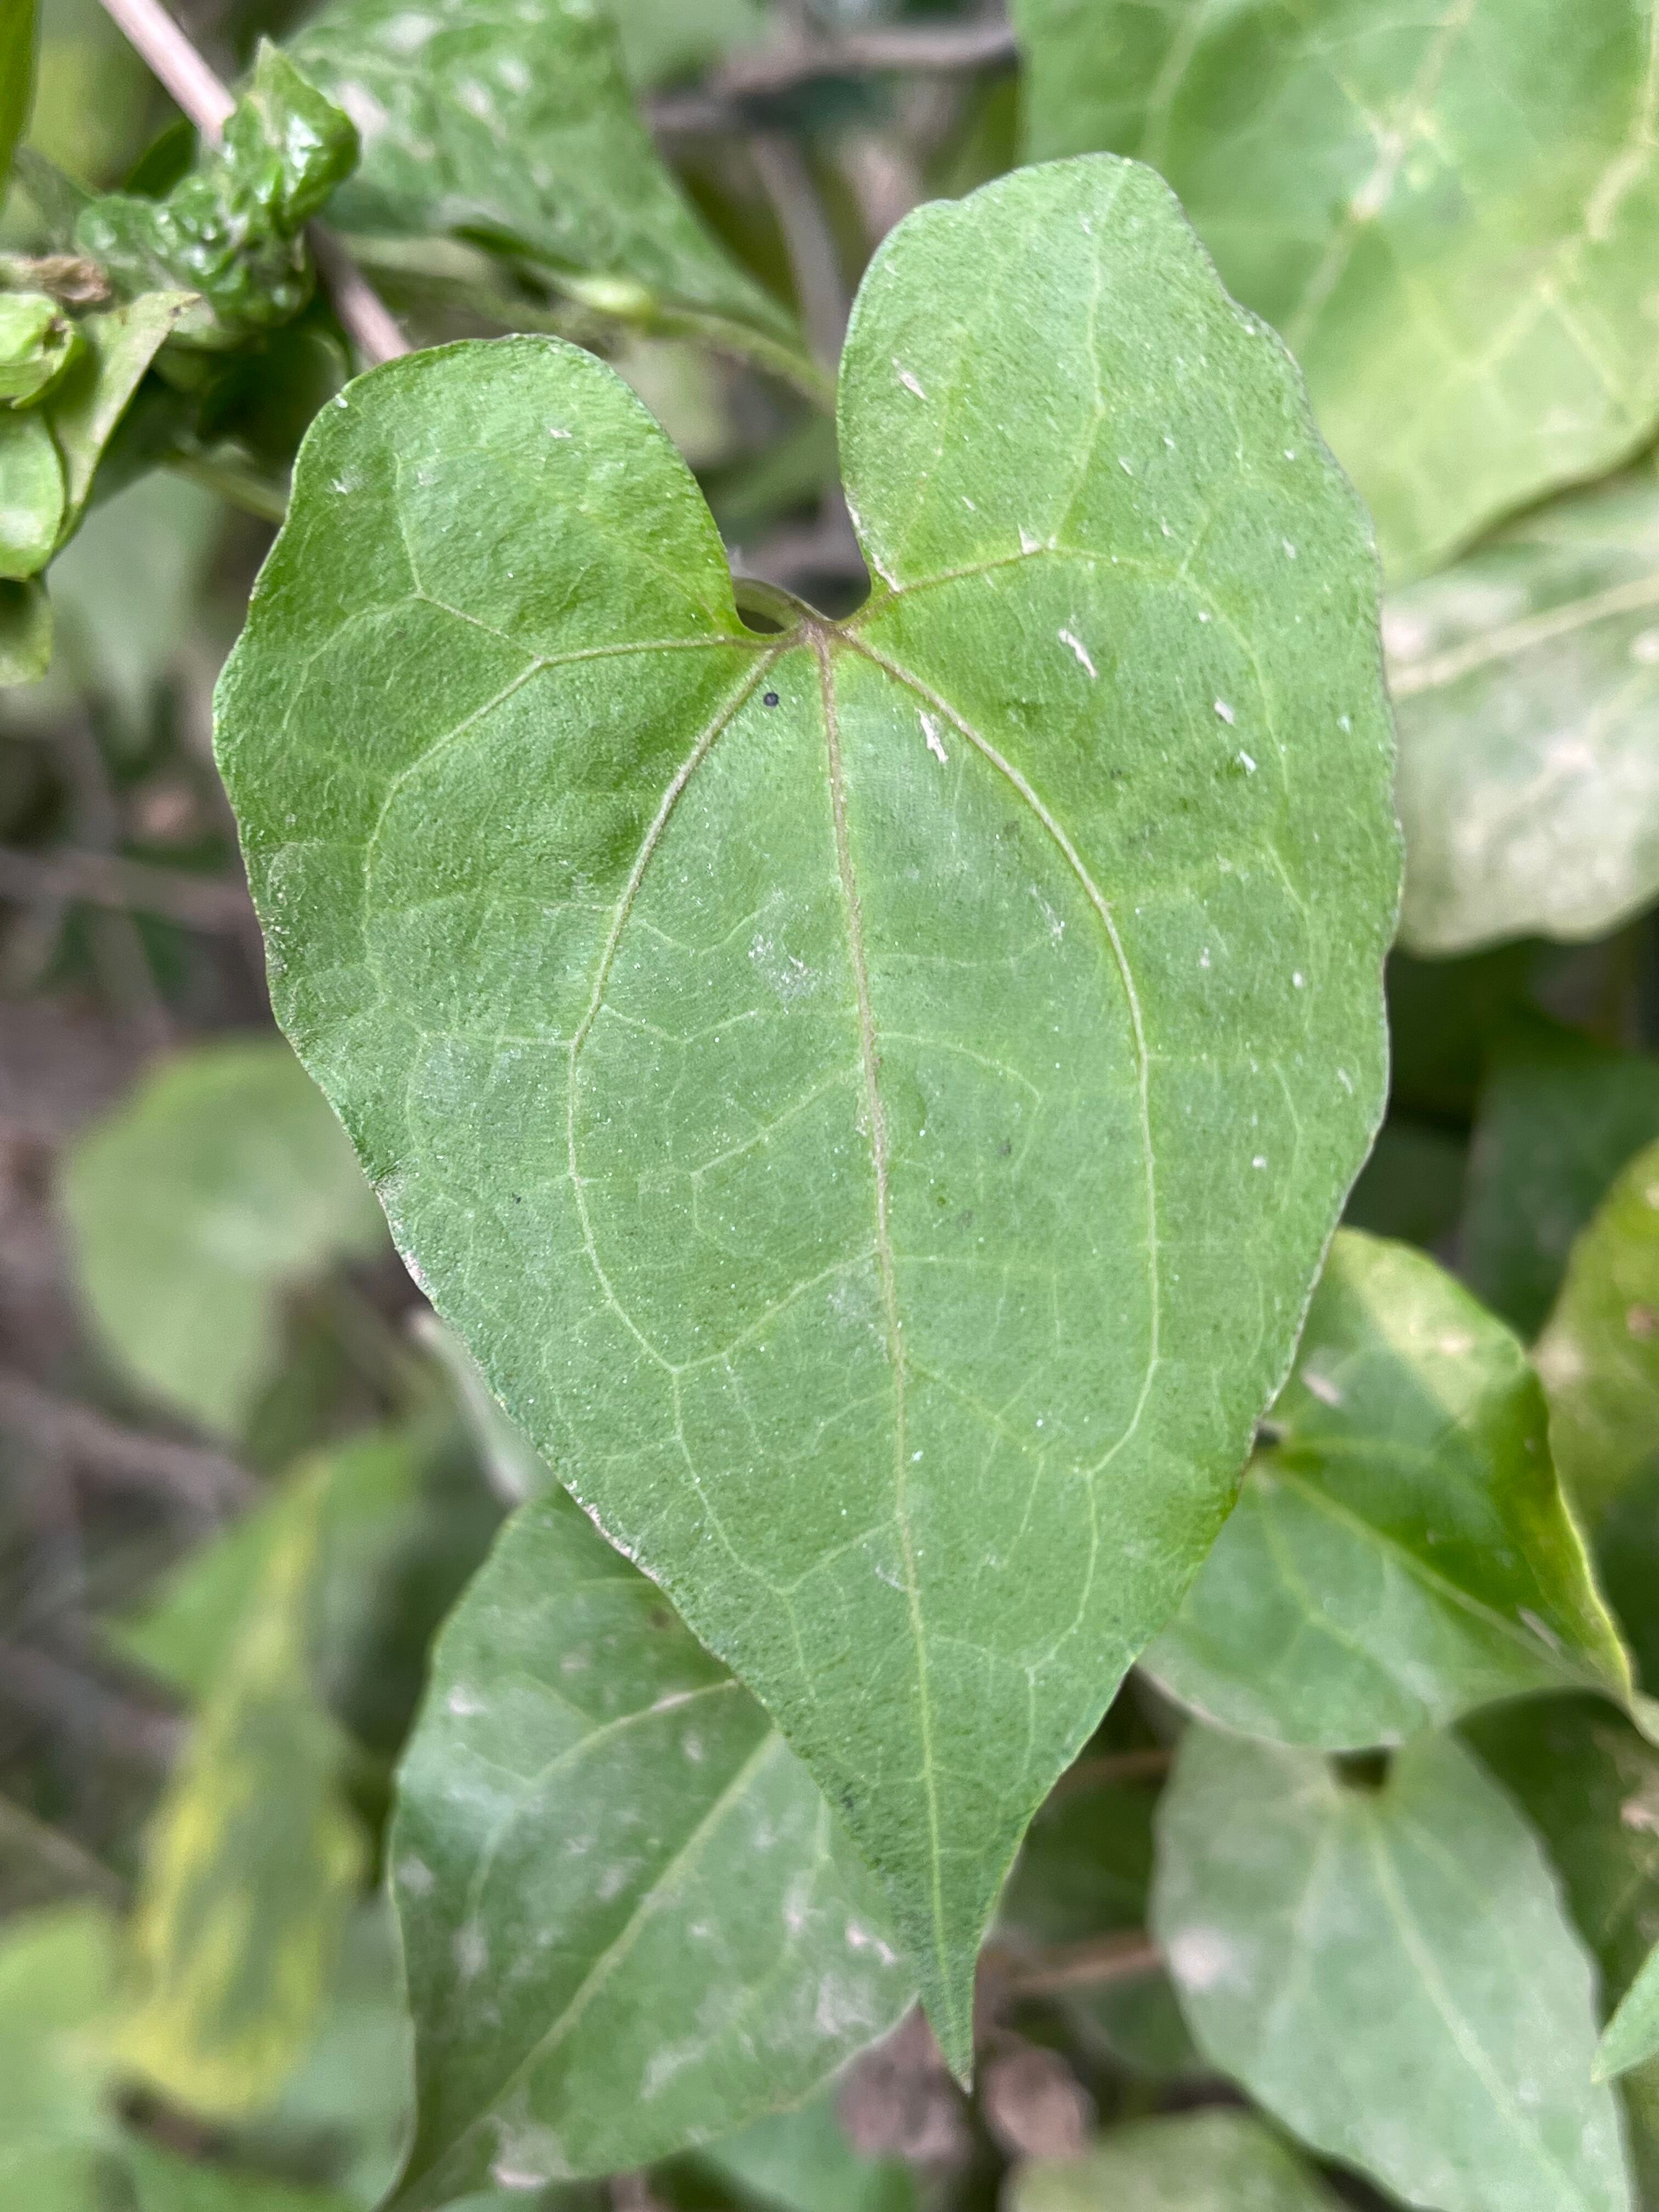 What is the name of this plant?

bitter vine
